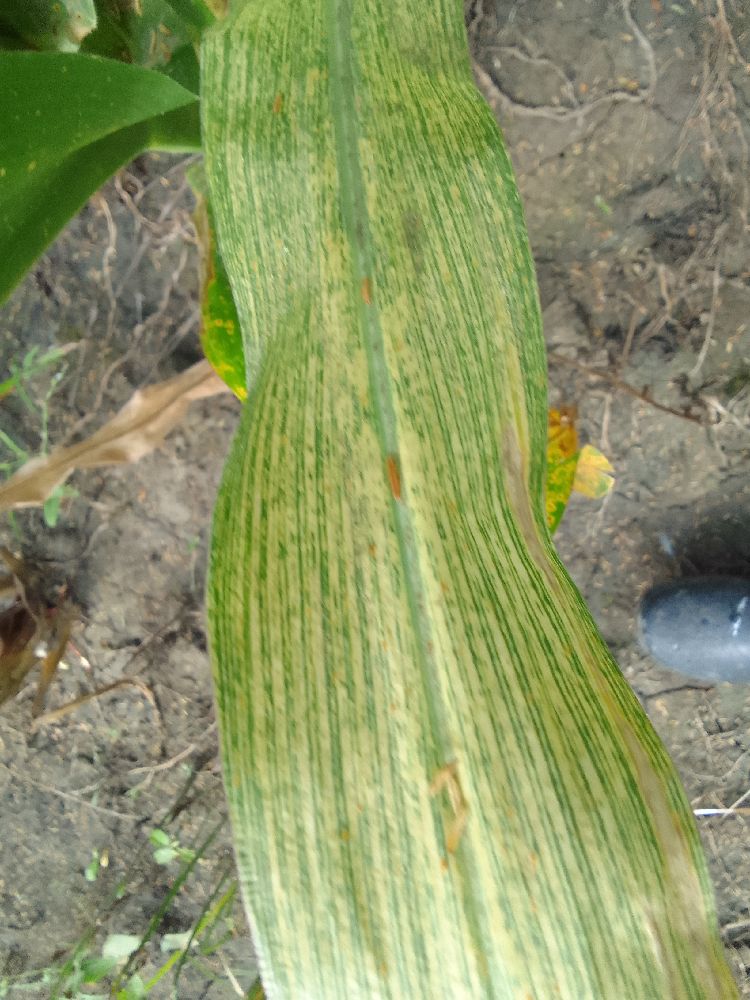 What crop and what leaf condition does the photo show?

maize, maize streak virus
